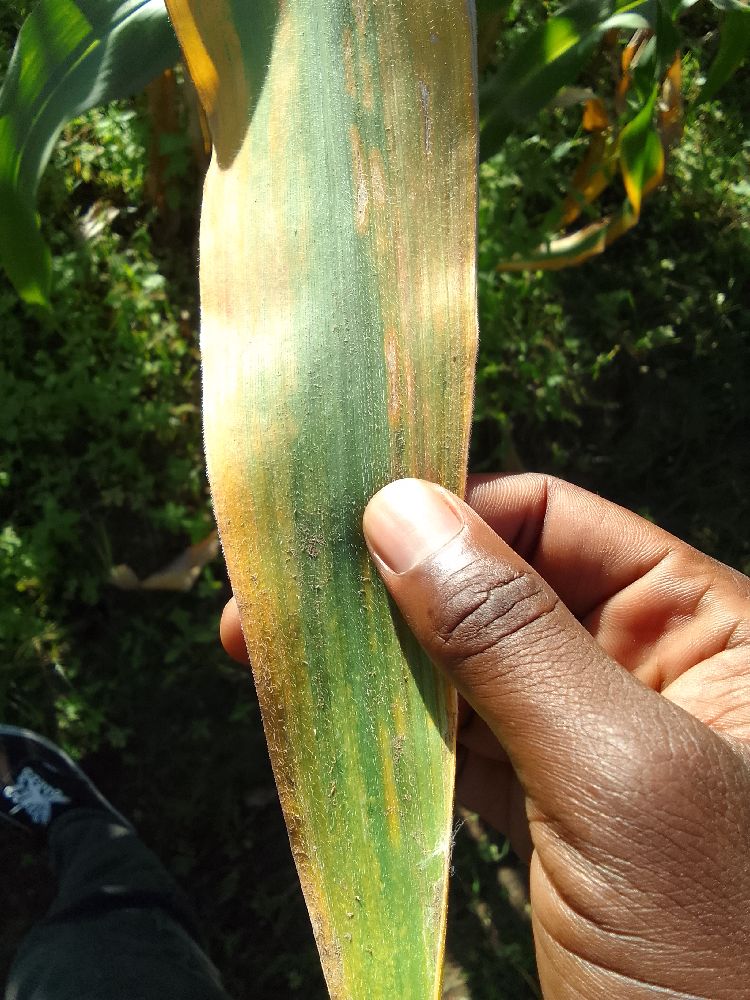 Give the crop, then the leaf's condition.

maize, maize lethal necrosis
